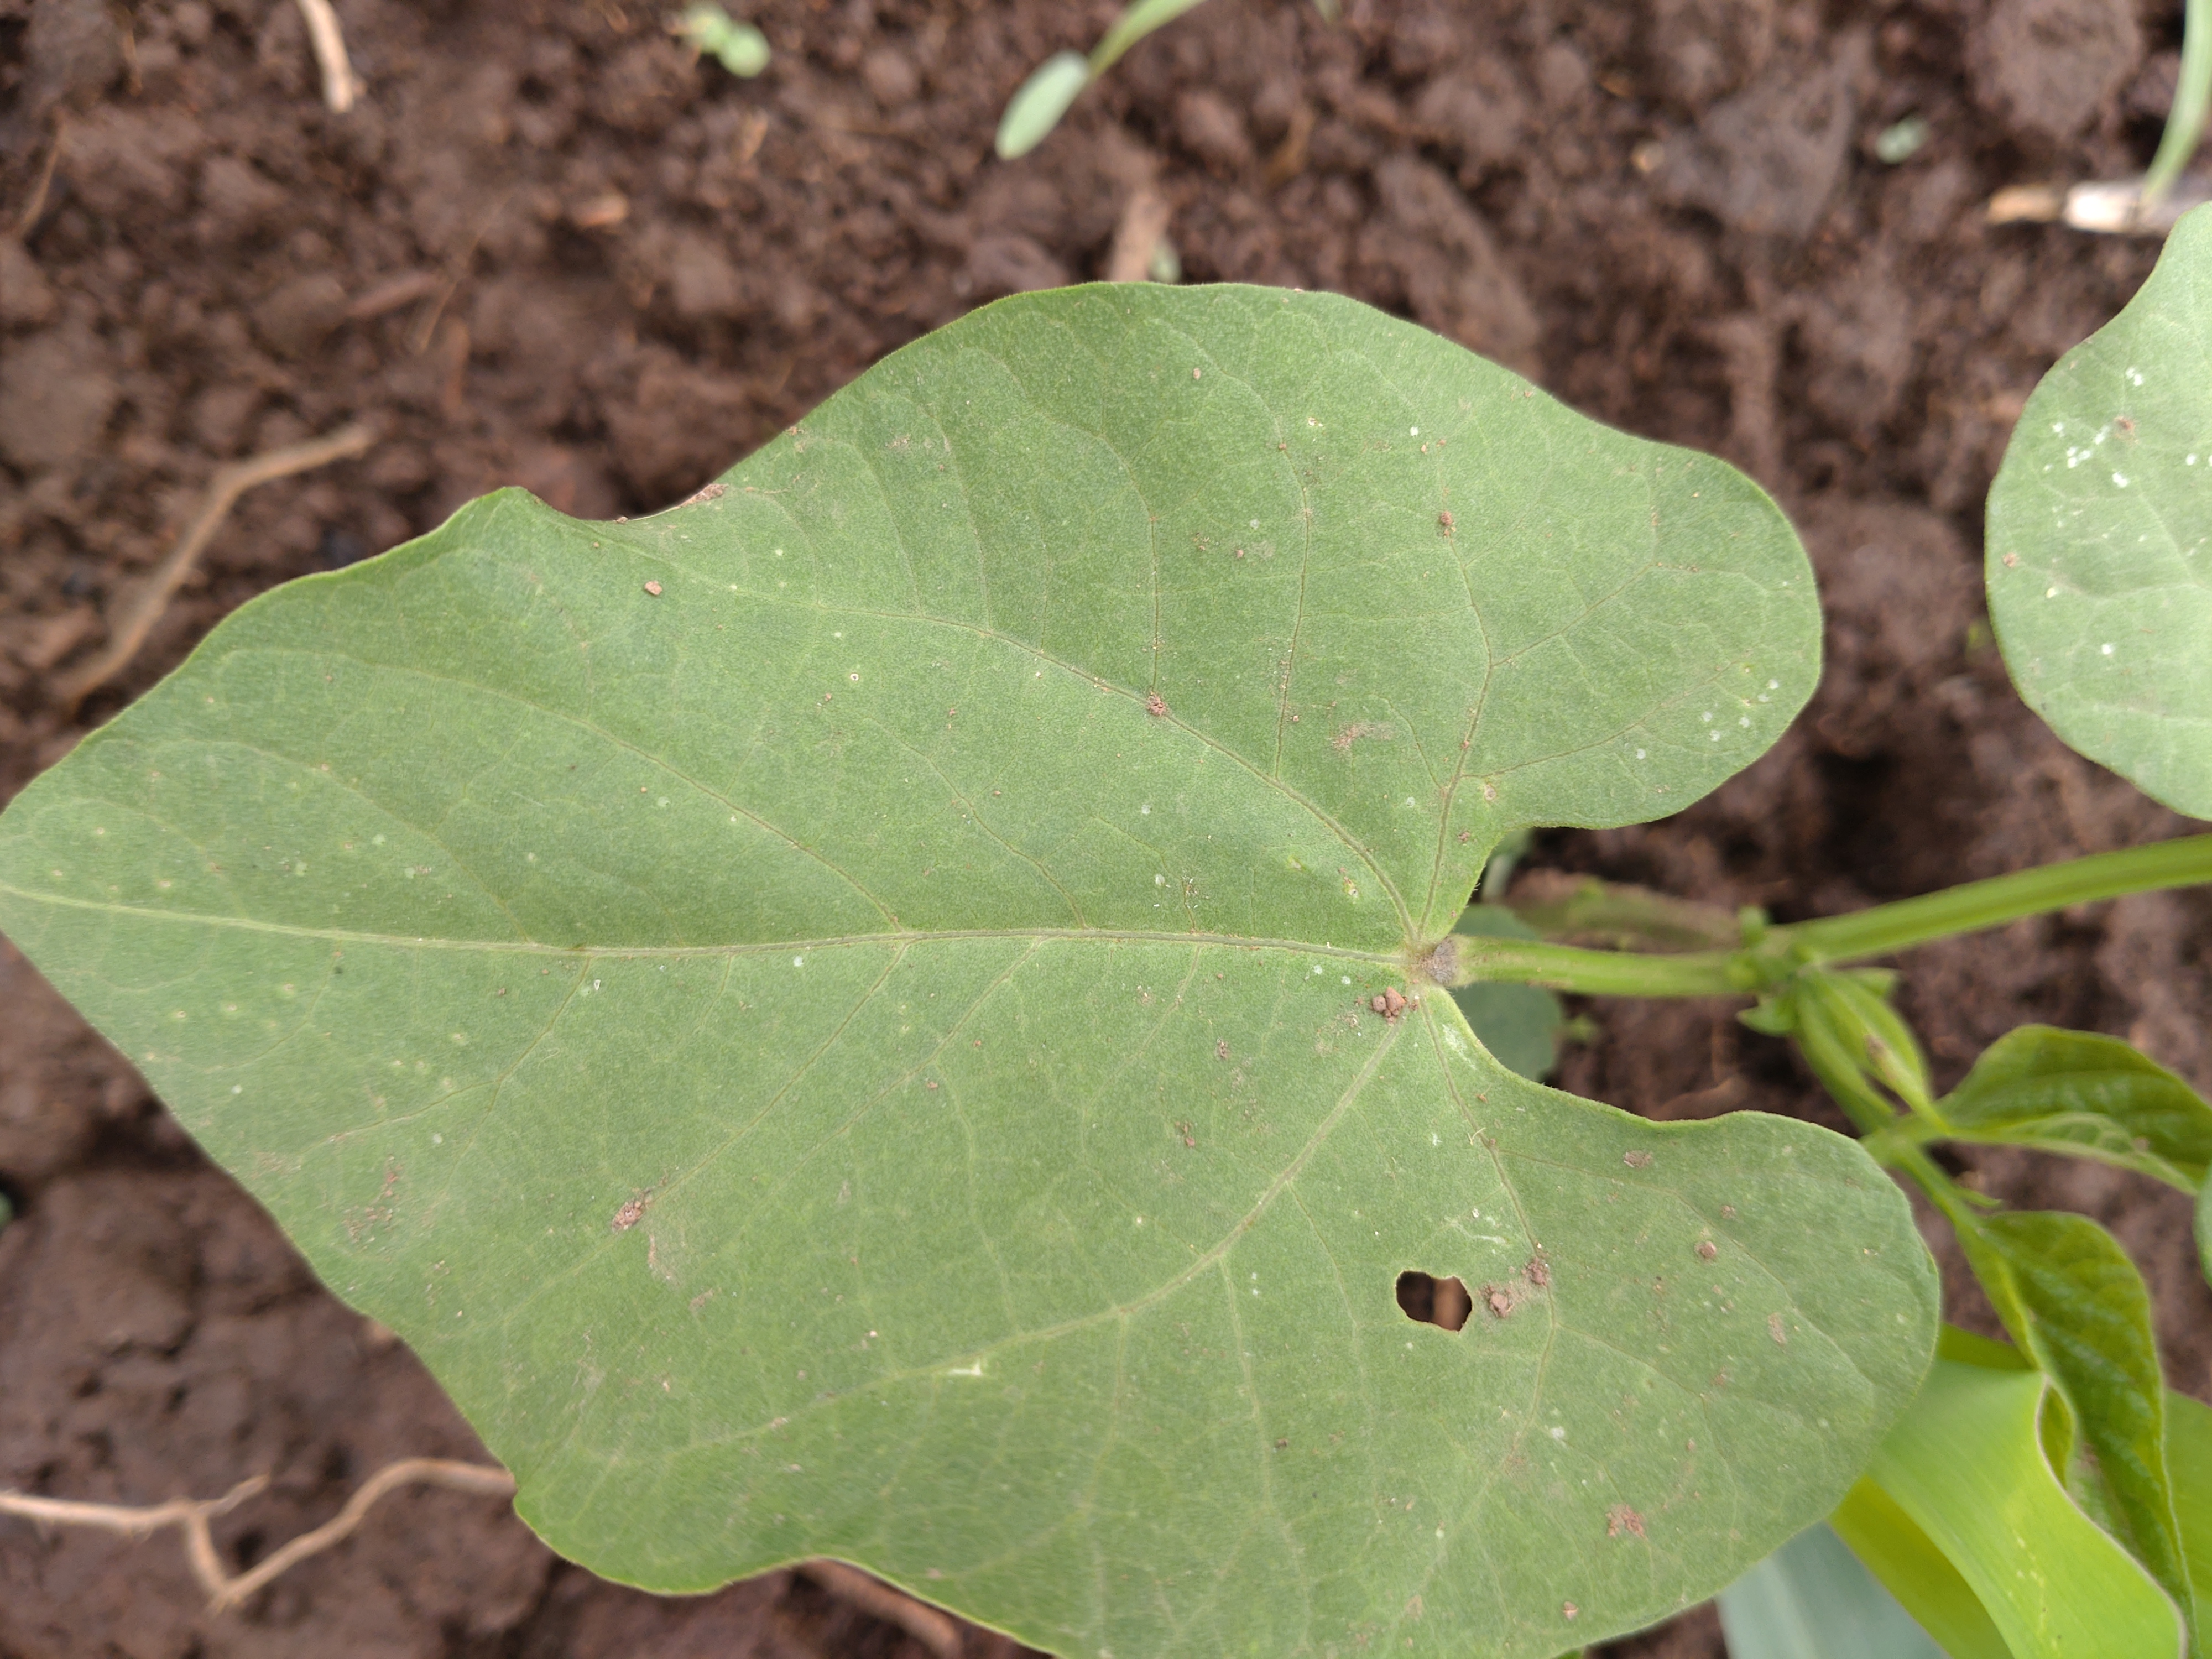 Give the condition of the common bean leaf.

healthy
